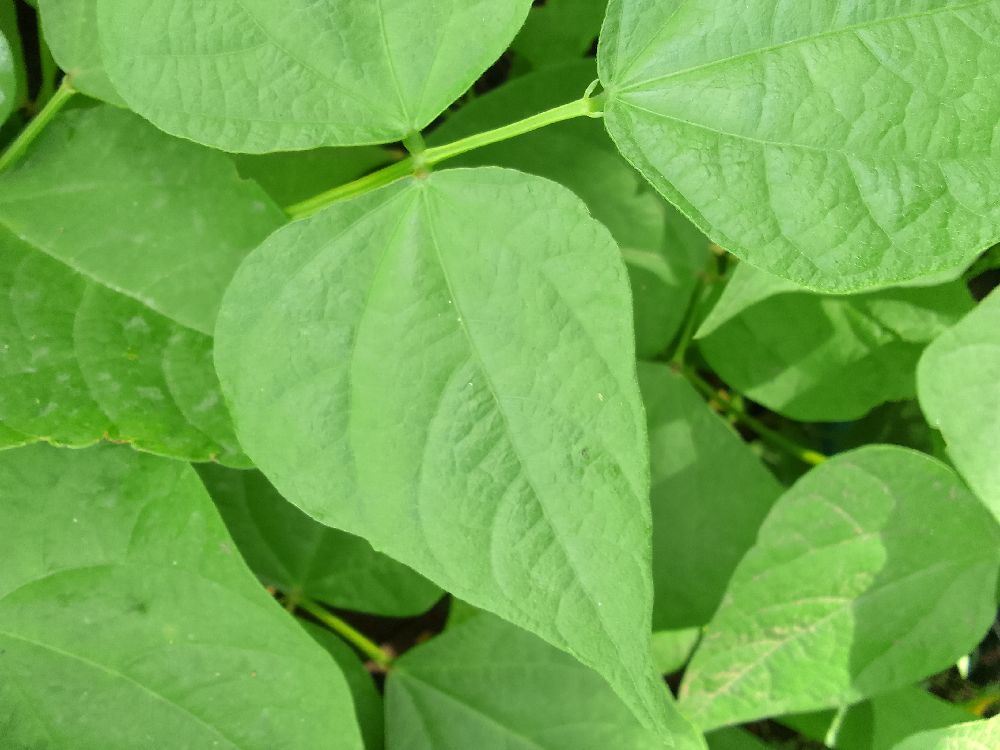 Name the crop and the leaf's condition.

common bean, healthy
